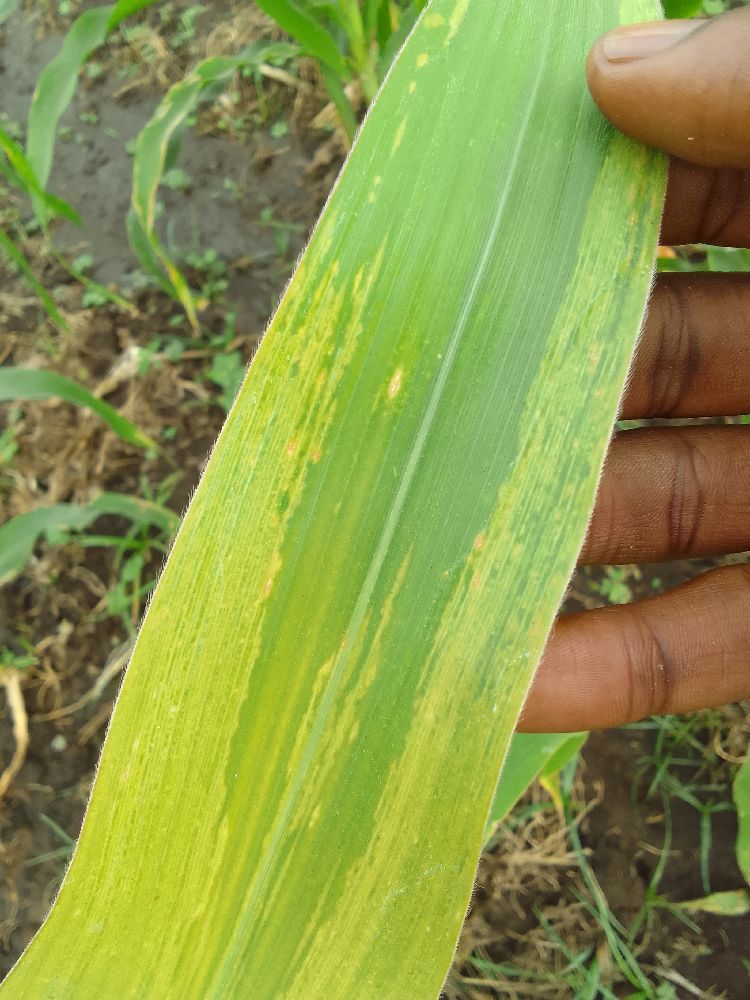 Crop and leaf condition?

maize, maize lethal necrosis
